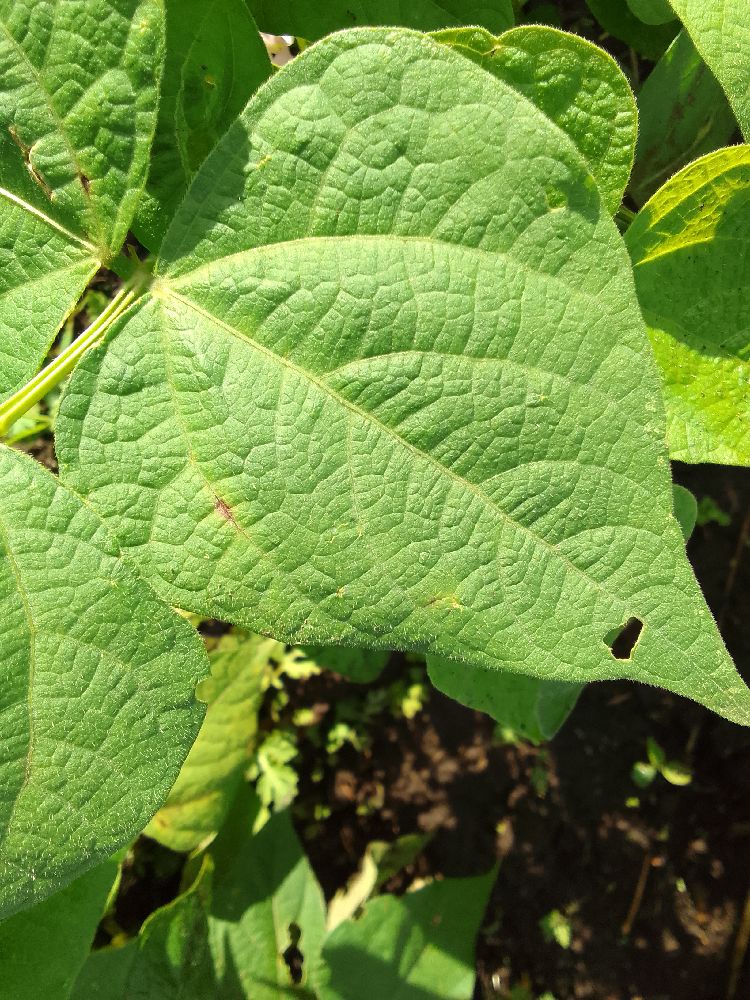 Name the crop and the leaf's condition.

common bean, healthy
